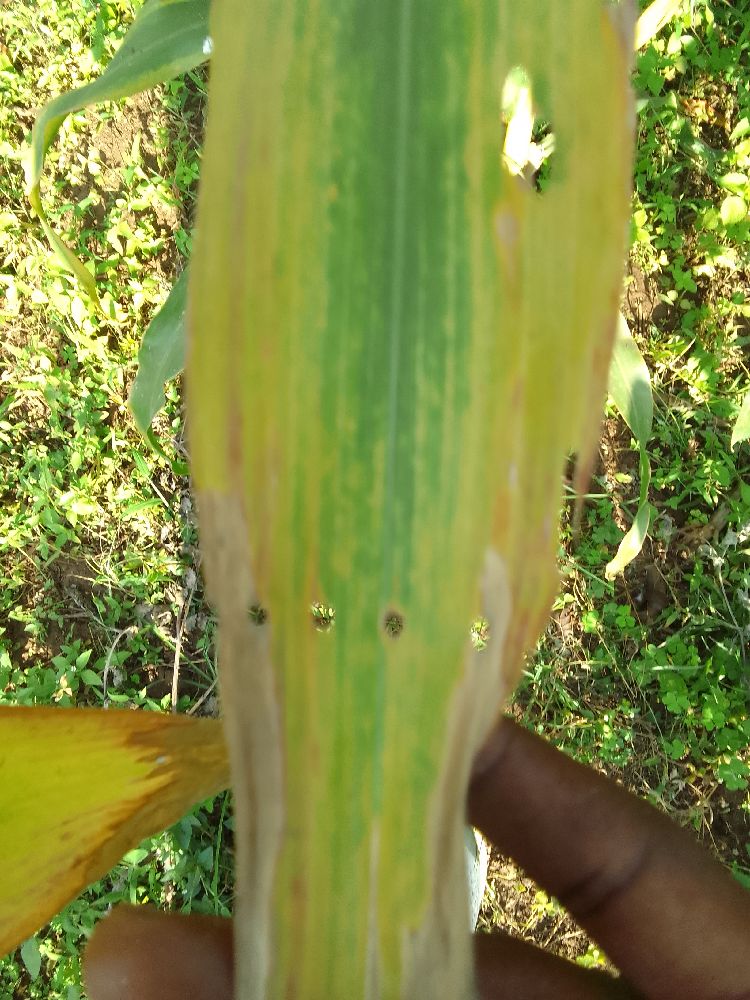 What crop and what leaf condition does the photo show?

maize, maize lethal necrosis
